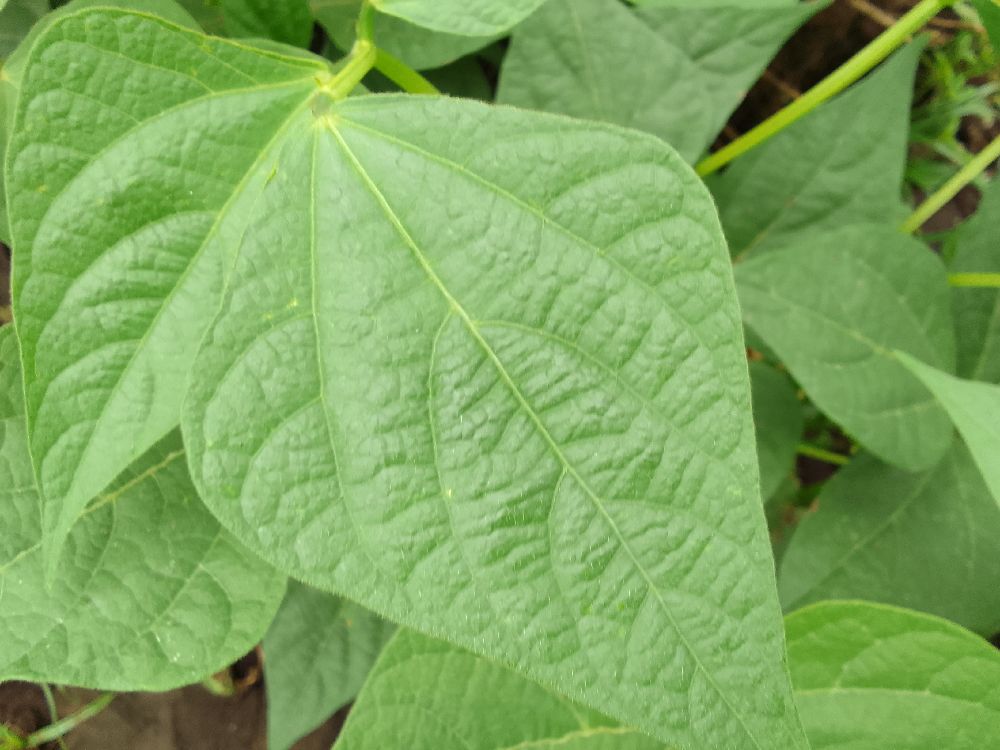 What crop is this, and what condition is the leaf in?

common bean, healthy
